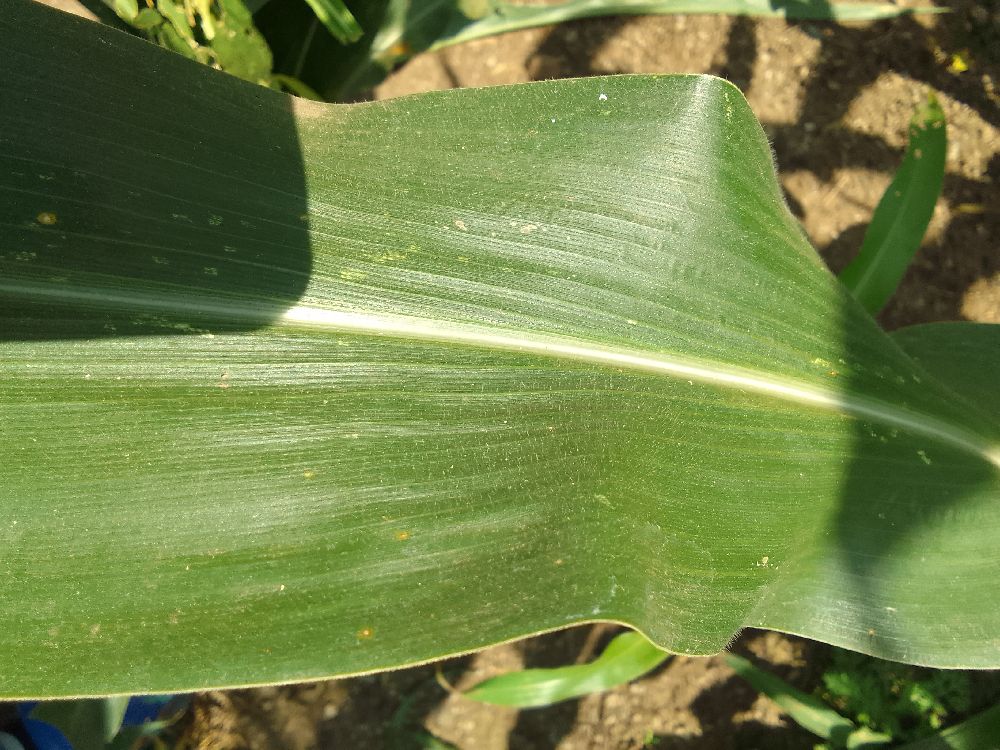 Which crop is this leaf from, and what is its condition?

maize, healthy
